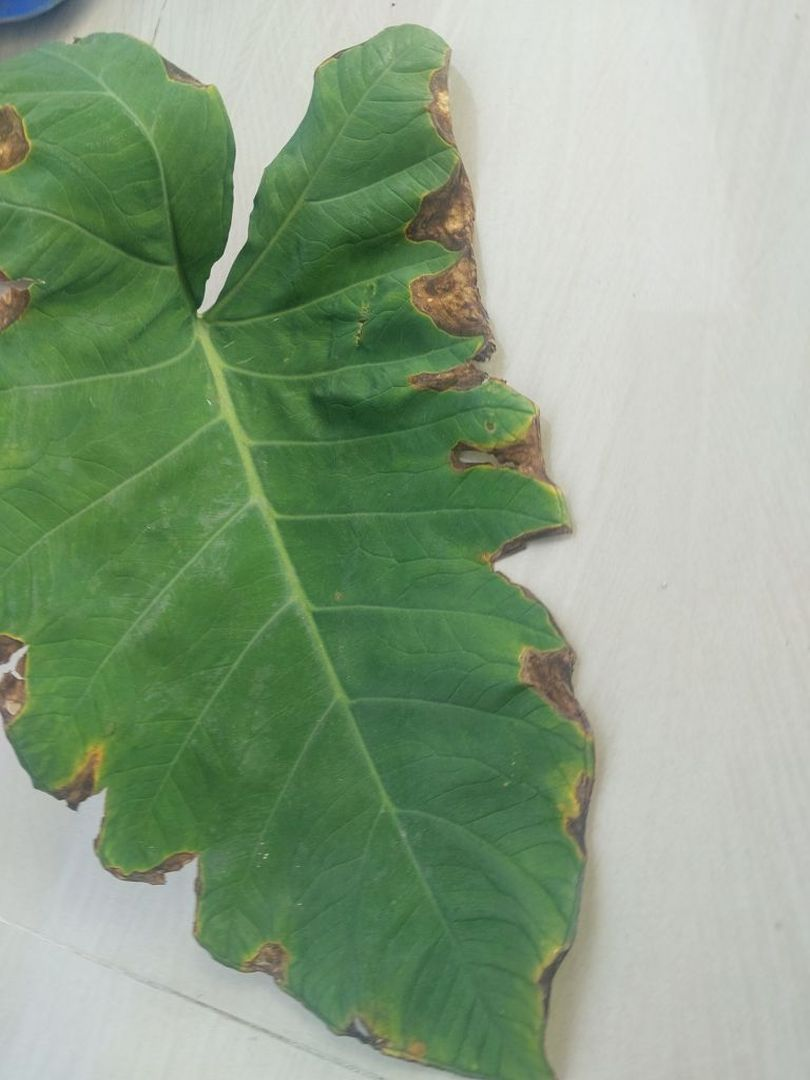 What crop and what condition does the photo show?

taro, leaf blight
